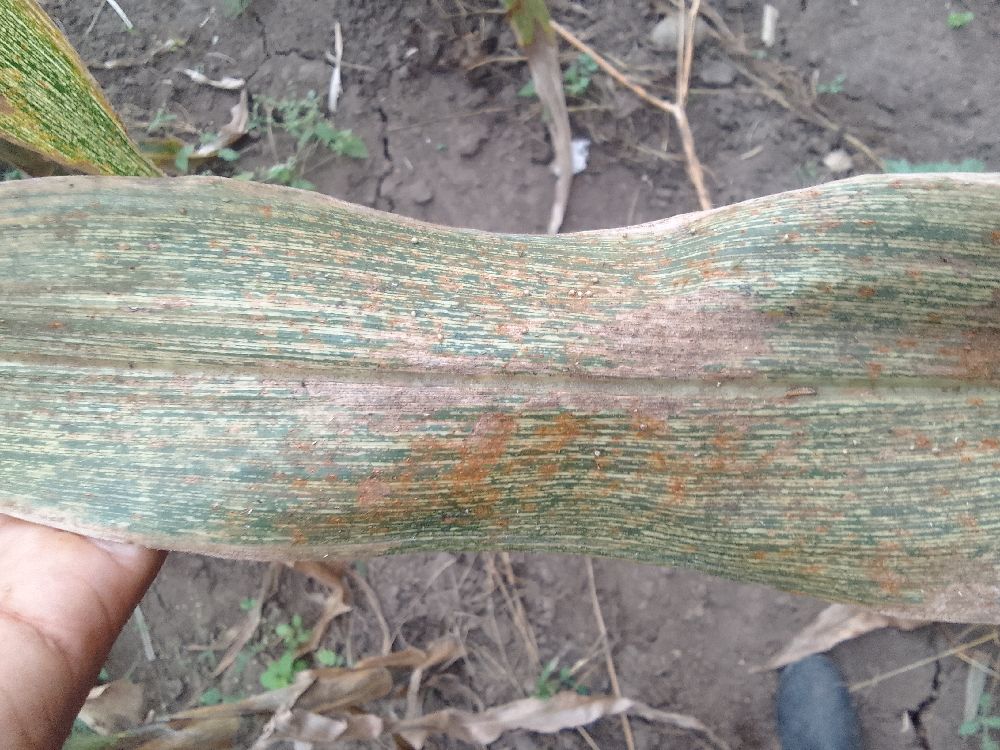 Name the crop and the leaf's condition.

maize, maize streak virus
